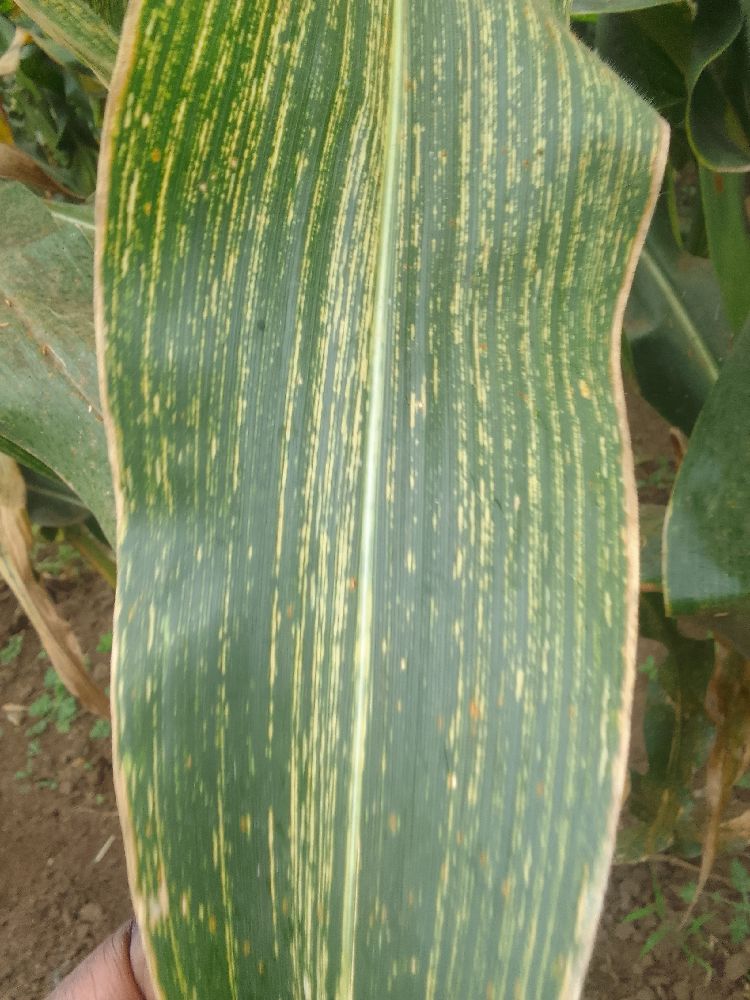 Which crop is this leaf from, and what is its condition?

maize, maize streak virus
